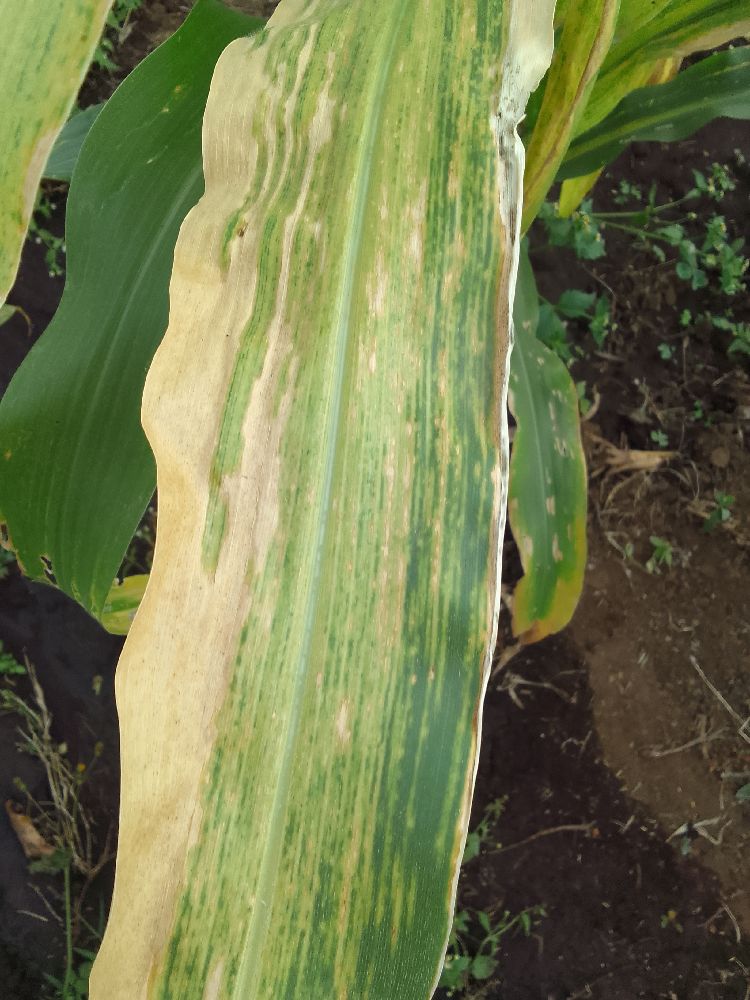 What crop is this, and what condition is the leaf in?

maize, maize lethal necrosis
